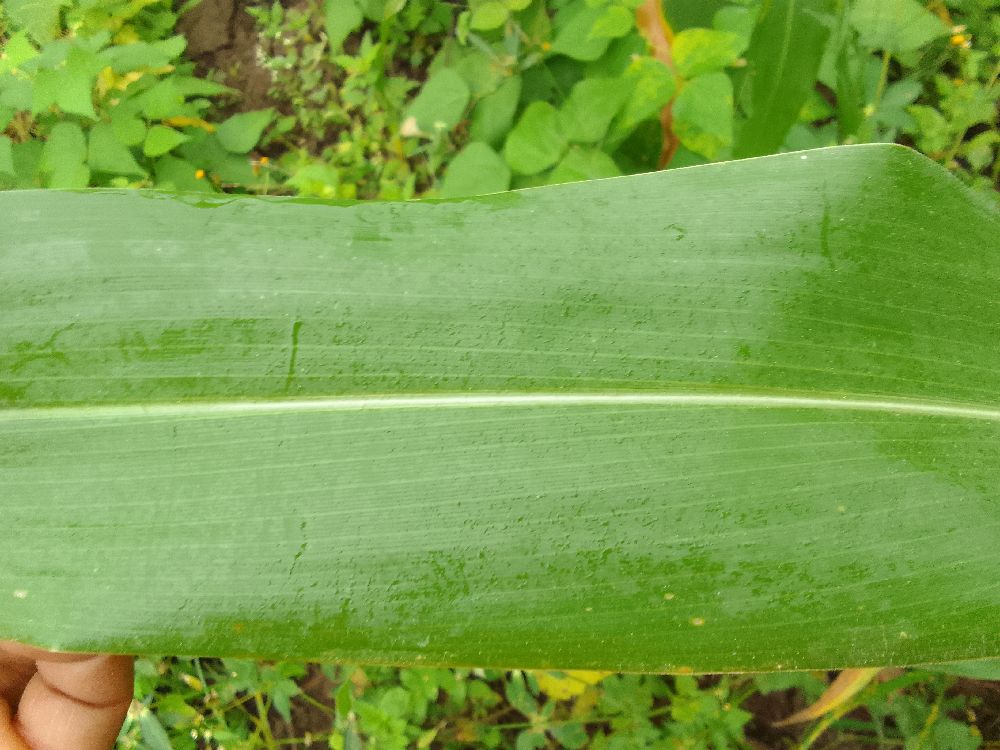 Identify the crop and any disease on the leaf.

maize, healthy
